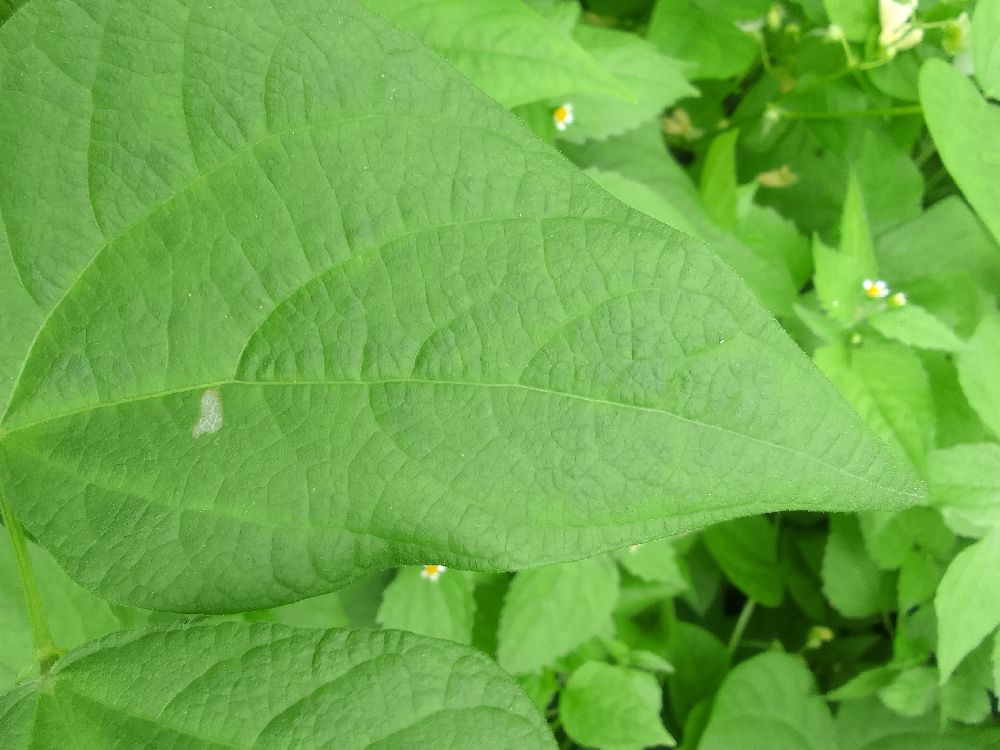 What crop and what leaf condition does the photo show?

common bean, healthy
